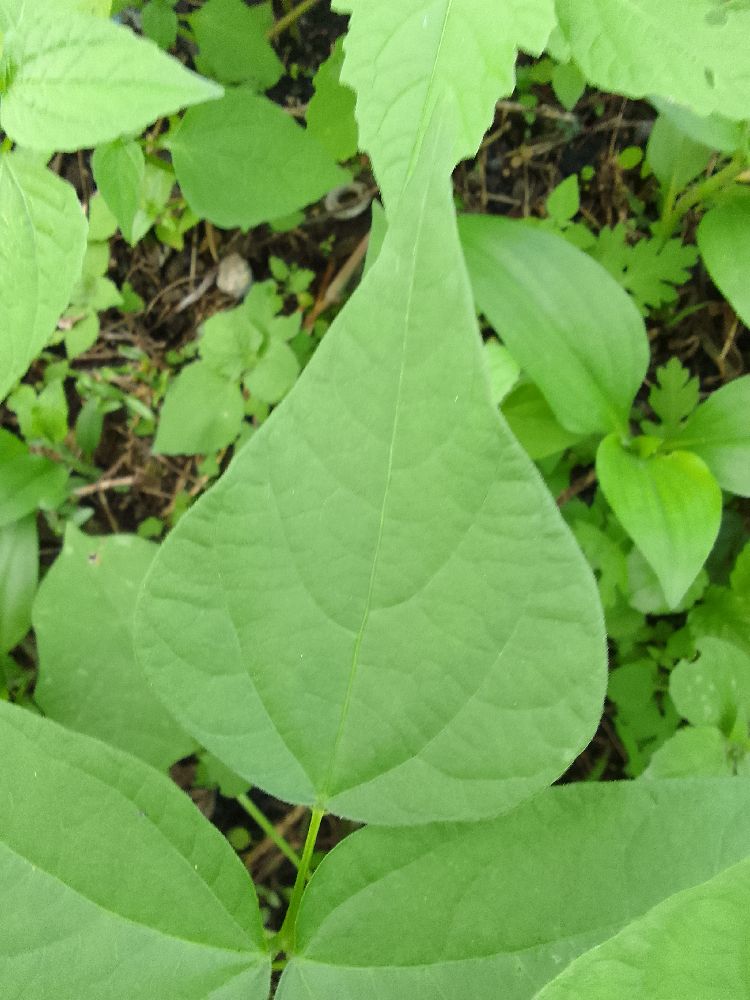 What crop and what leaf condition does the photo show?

common bean, healthy
